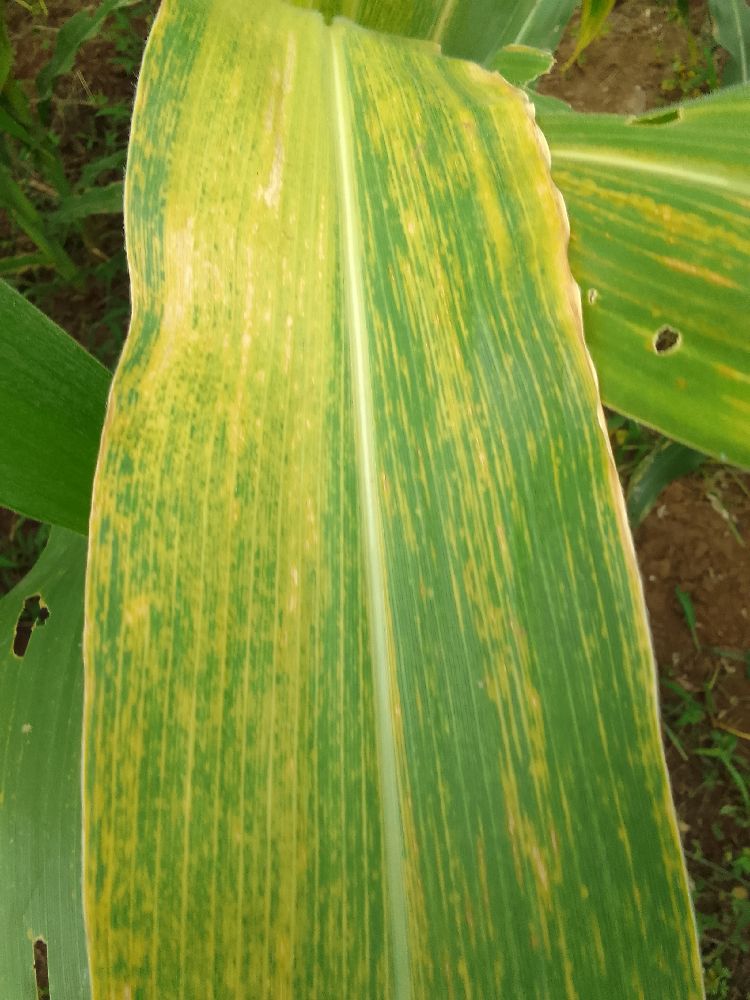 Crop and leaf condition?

maize, maize lethal necrosis
